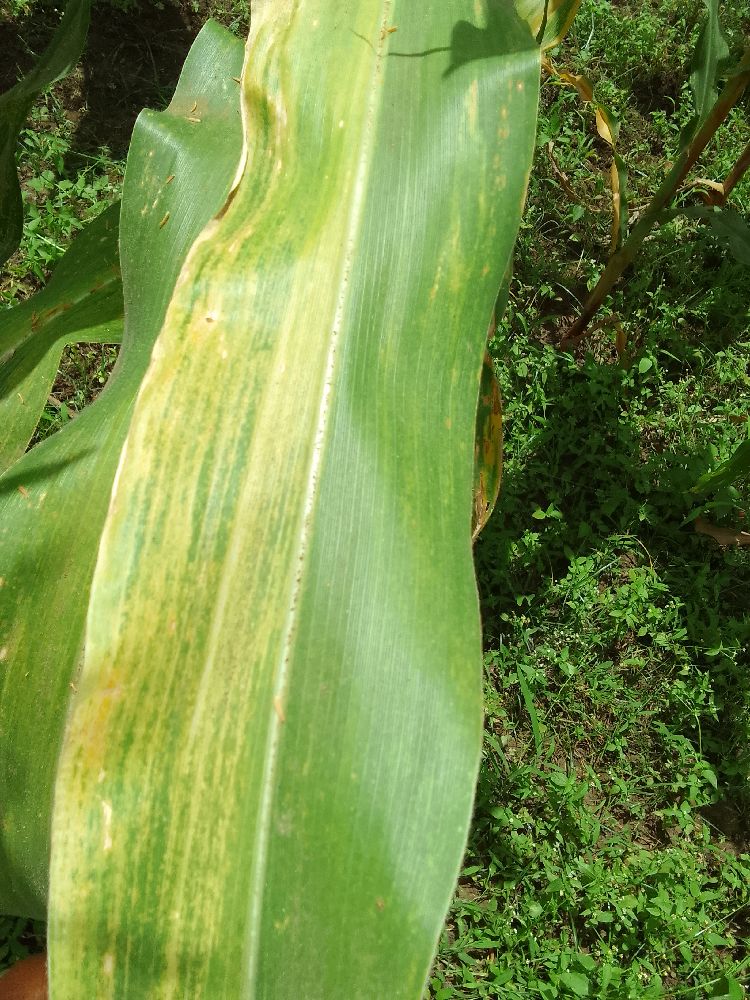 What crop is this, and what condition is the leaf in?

maize, maize lethal necrosis
